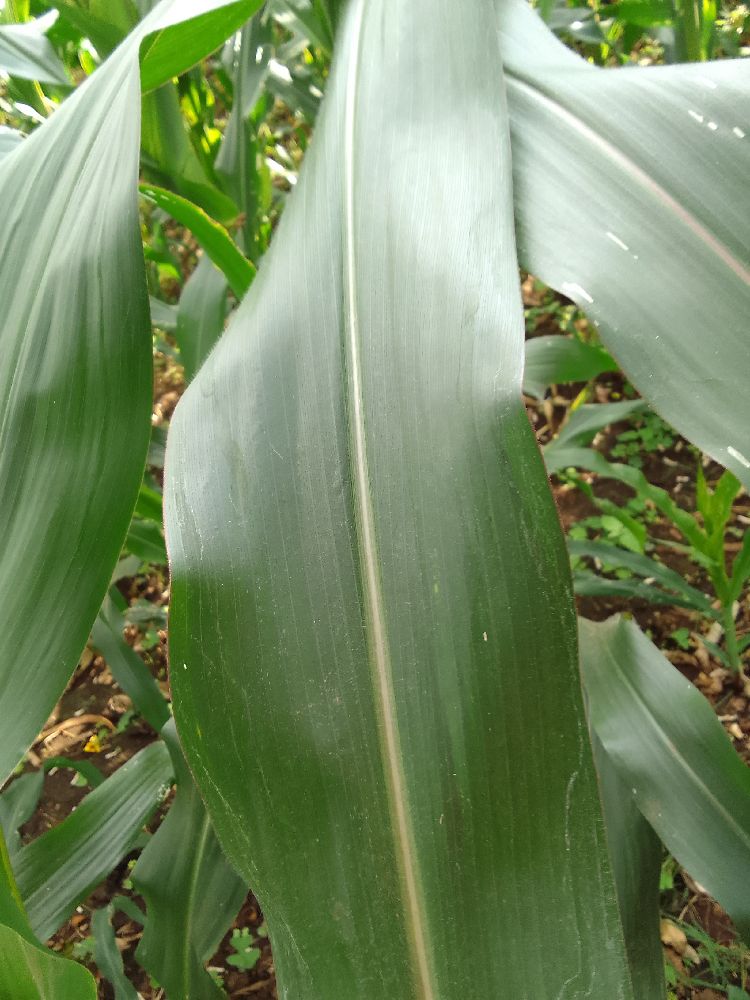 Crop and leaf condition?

maize, healthy
